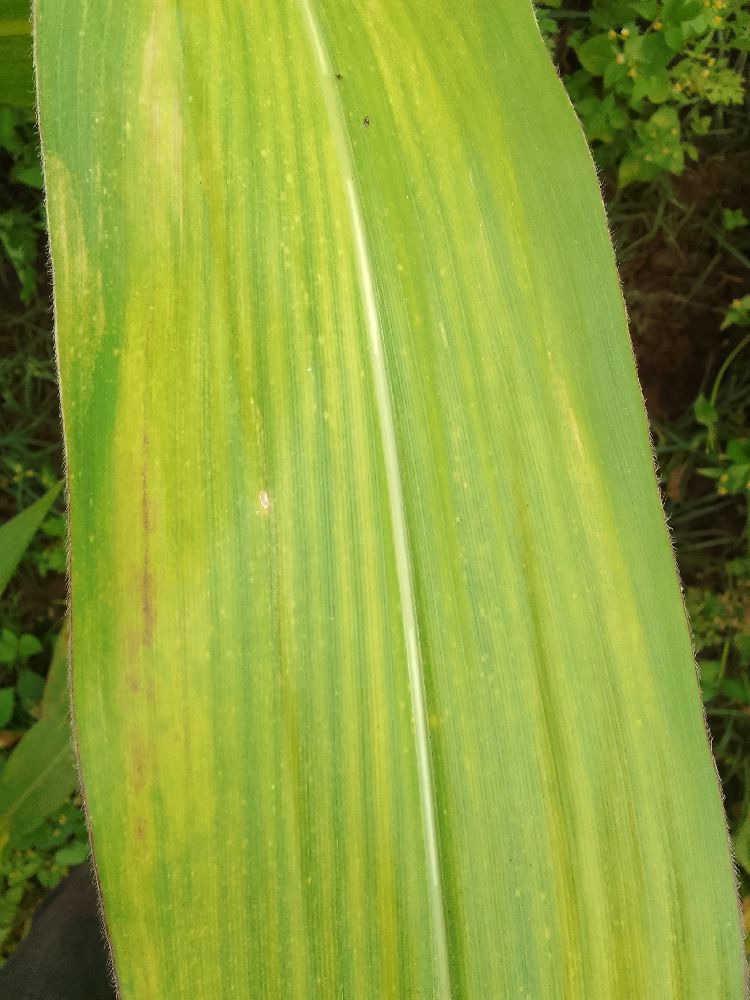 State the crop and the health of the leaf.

maize, maize lethal necrosis
